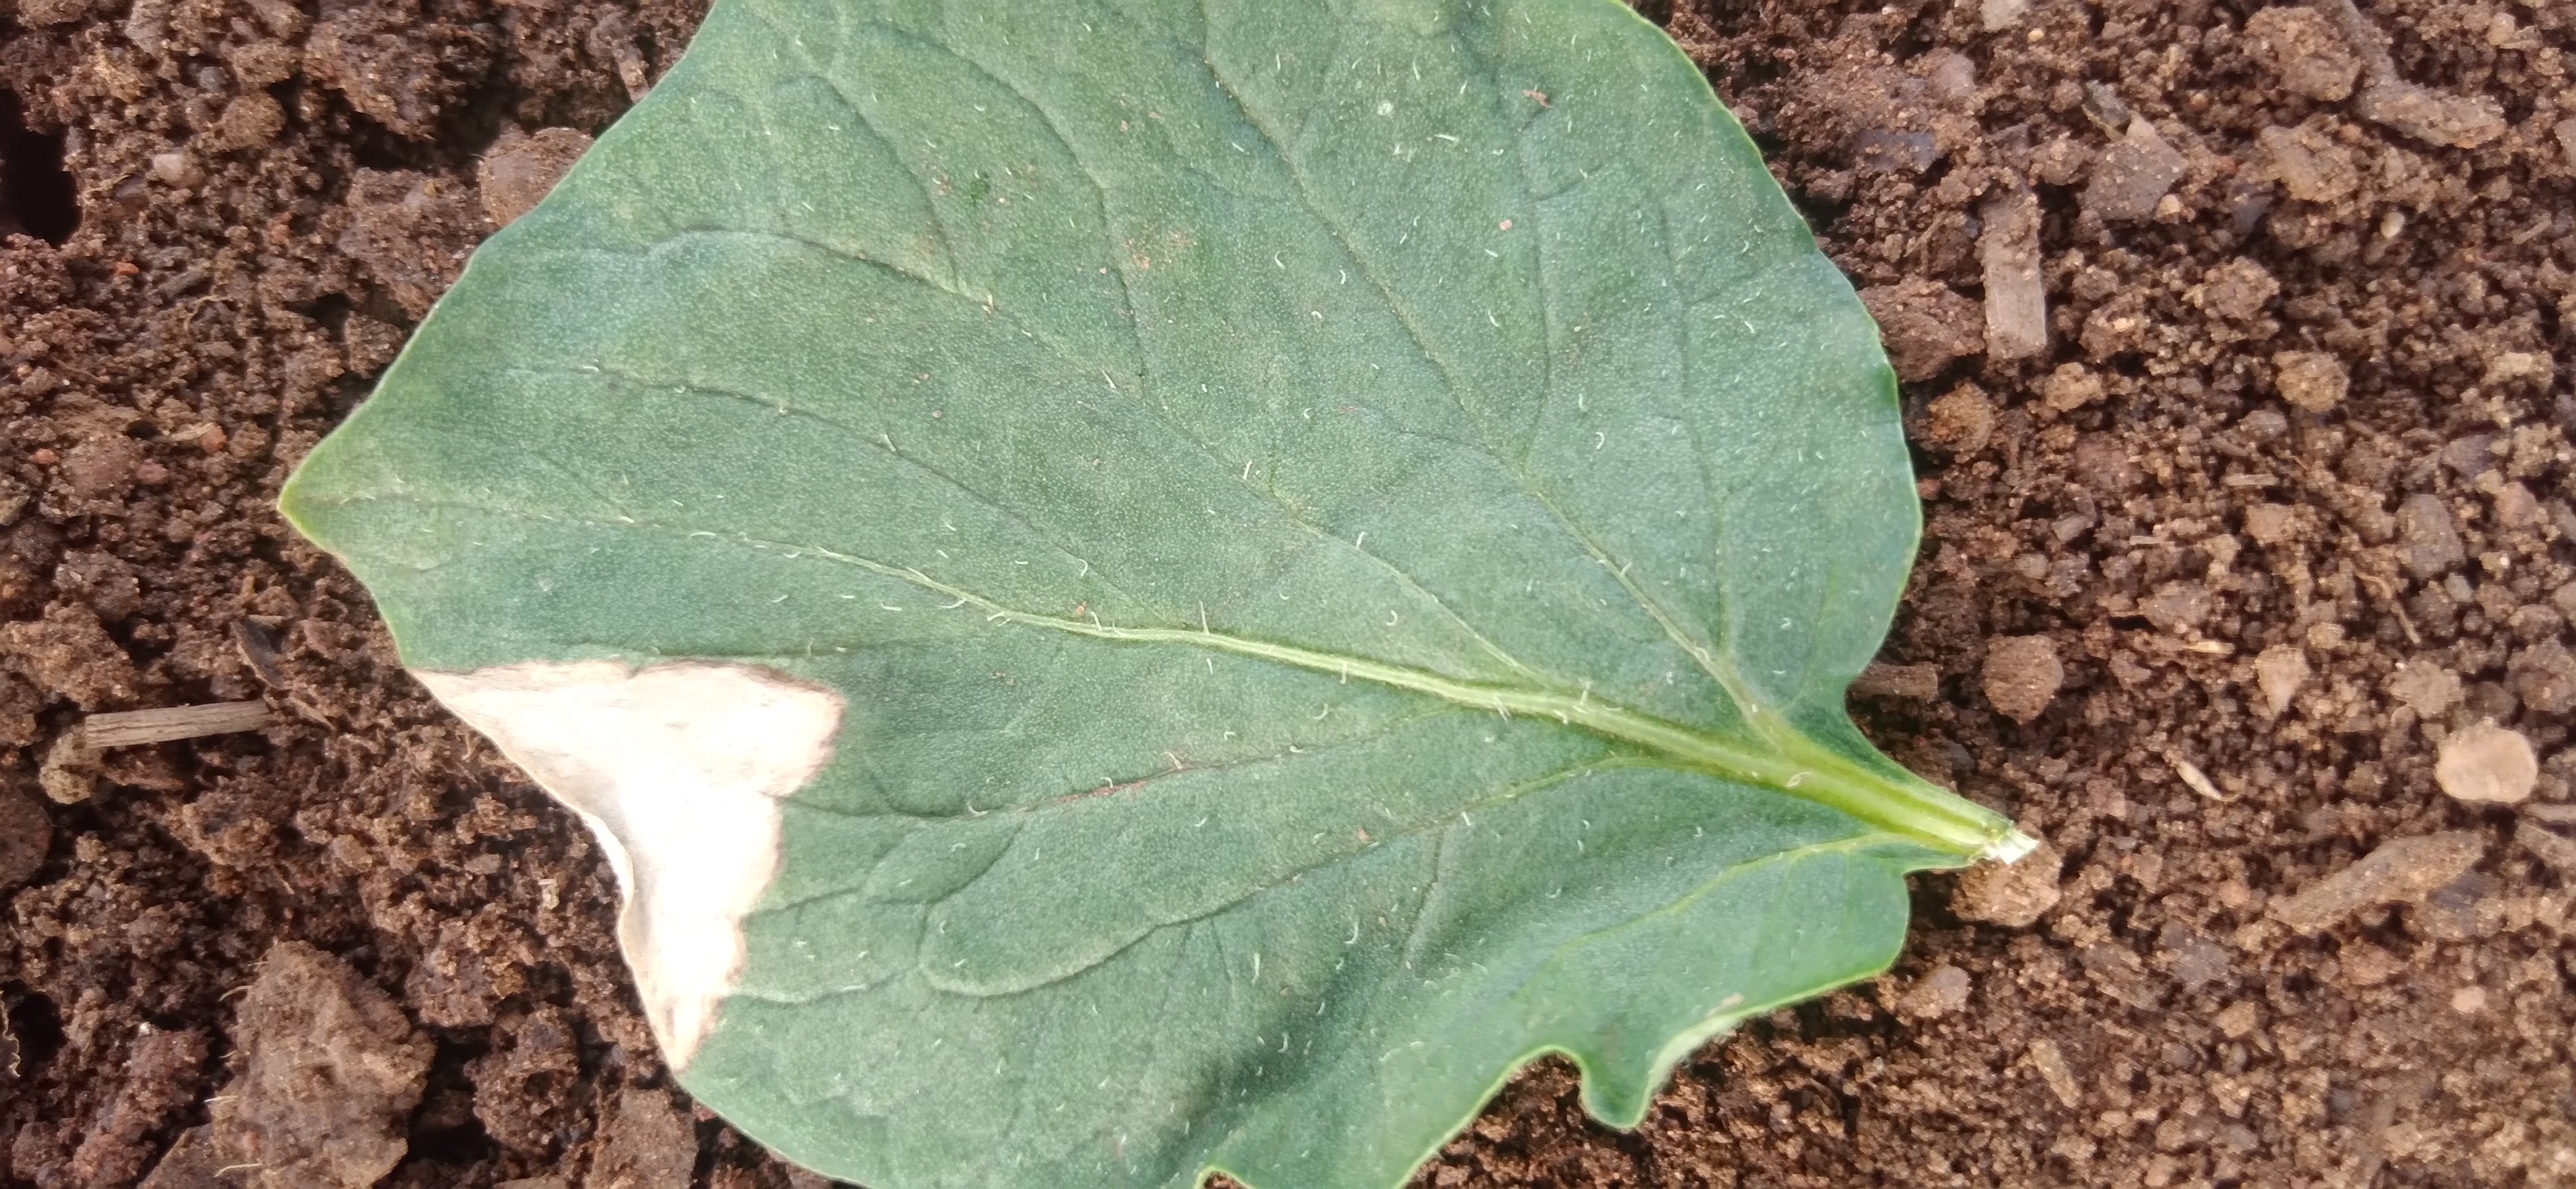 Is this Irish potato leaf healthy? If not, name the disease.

early blight
